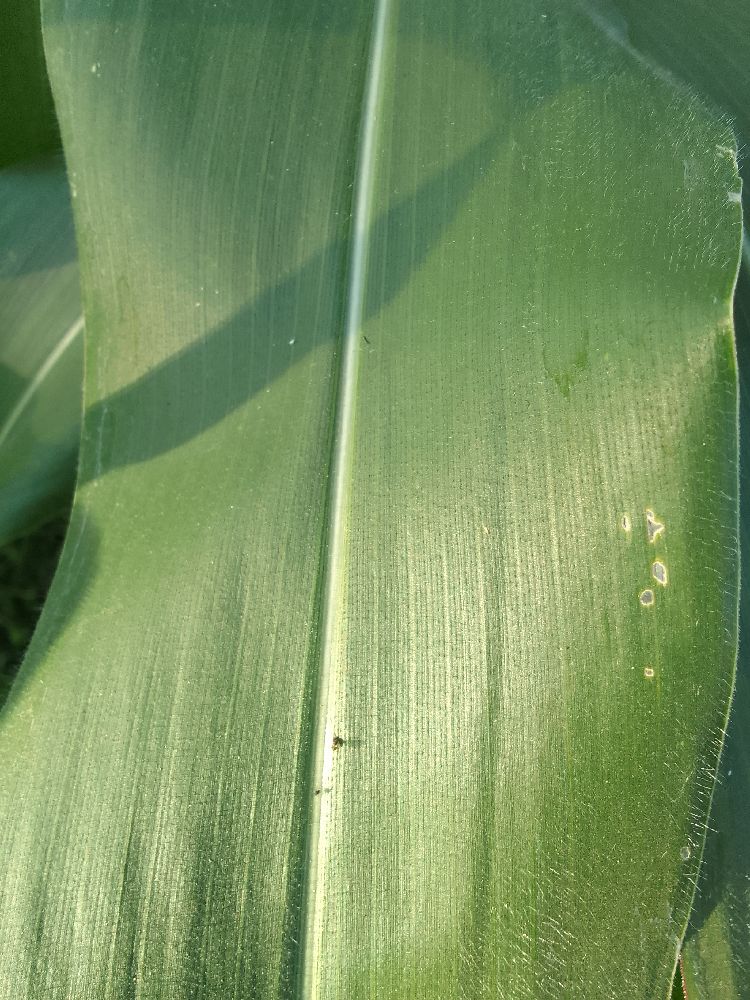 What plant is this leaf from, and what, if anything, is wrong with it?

maize, healthy
